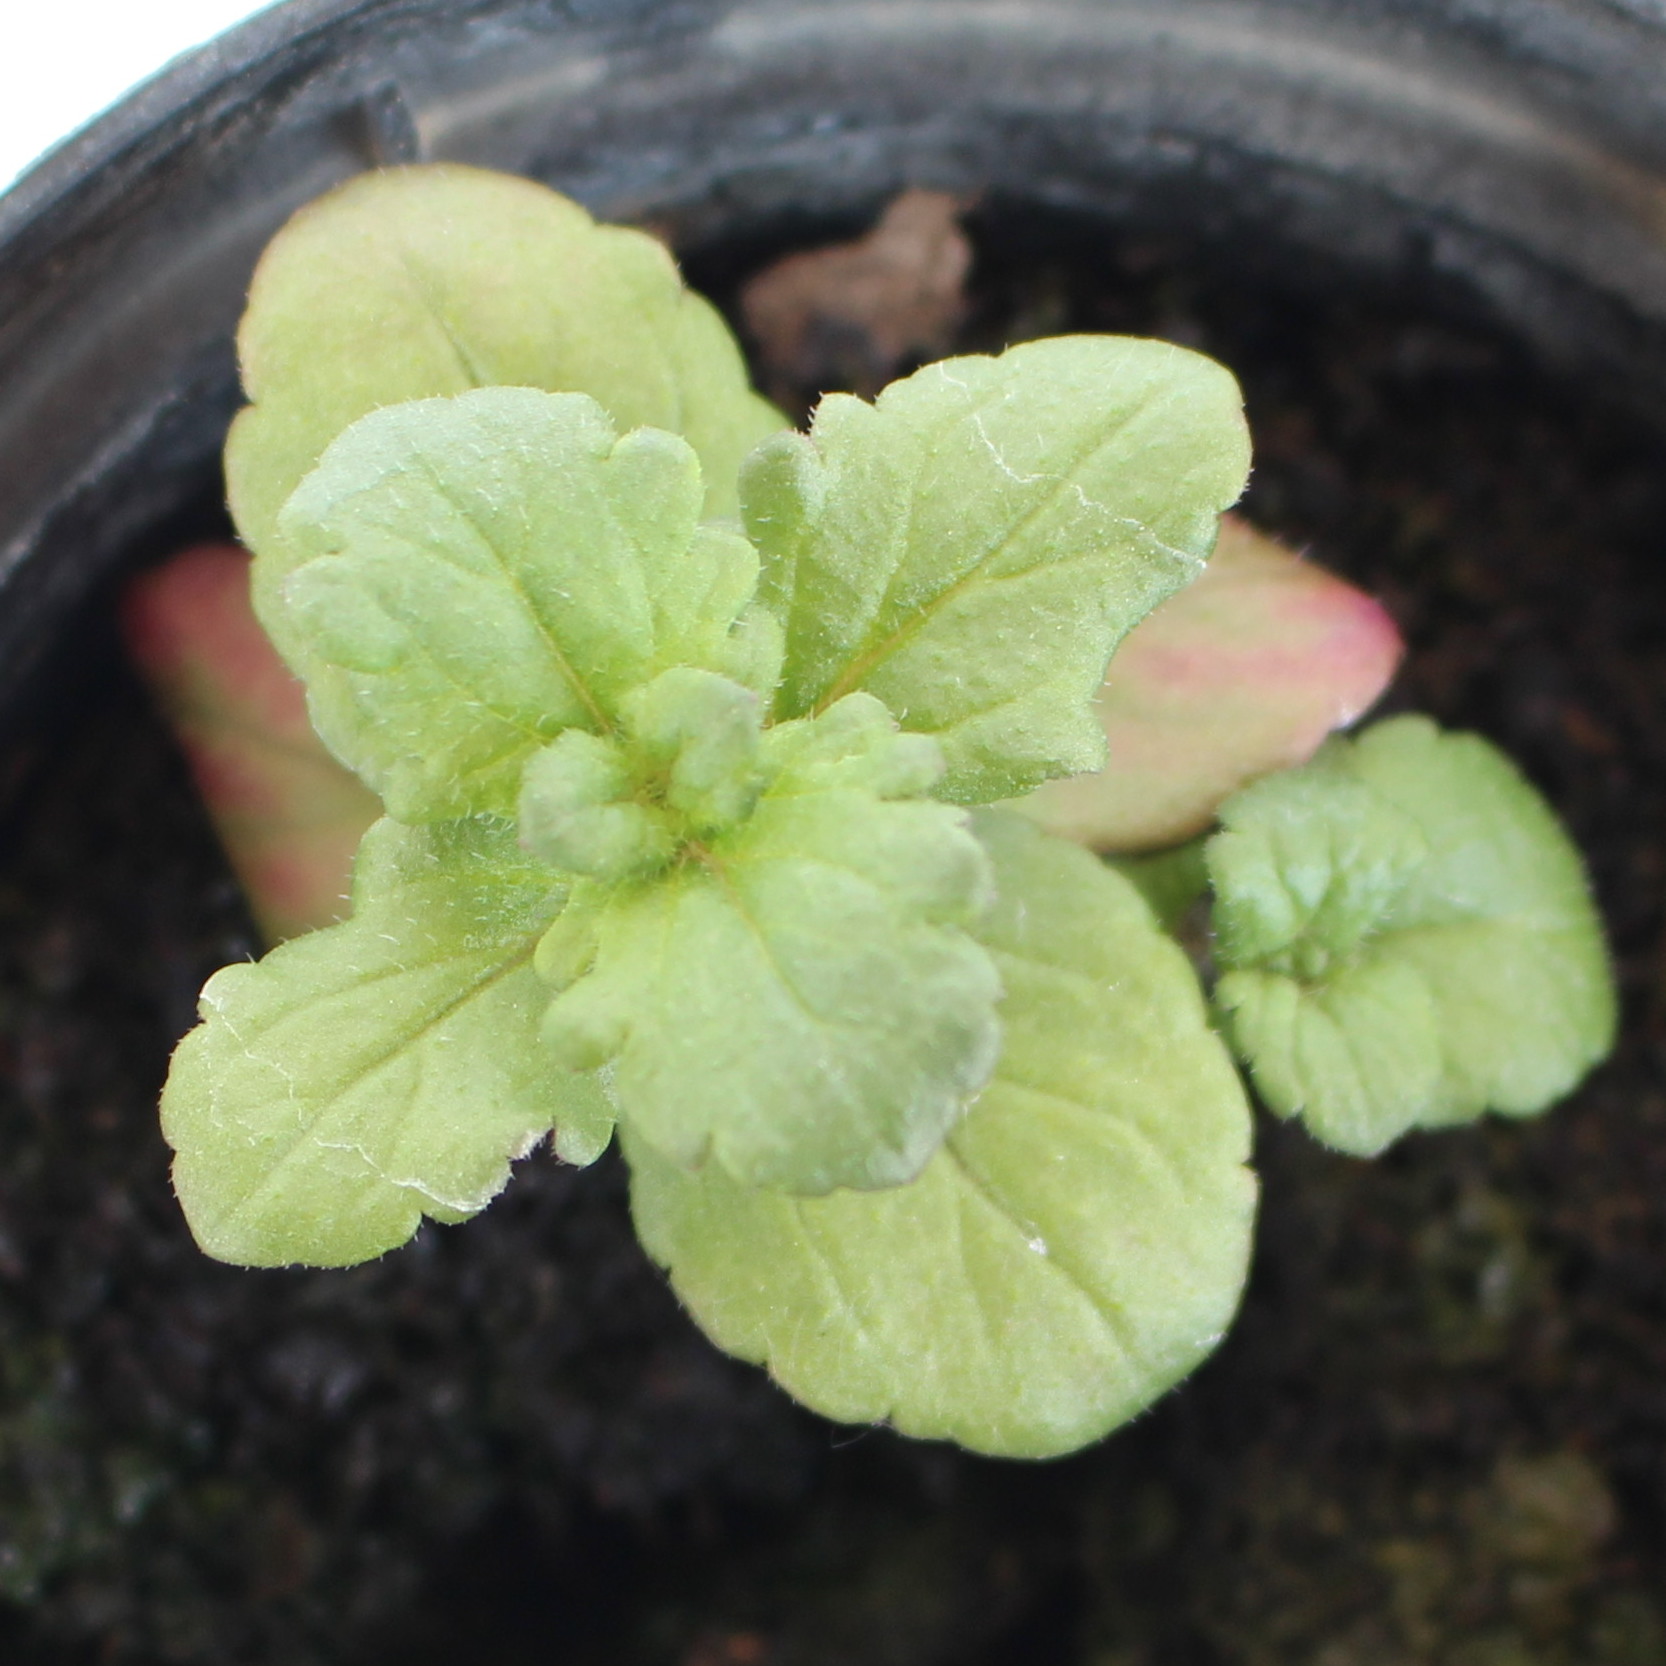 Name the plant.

Veronica persica
